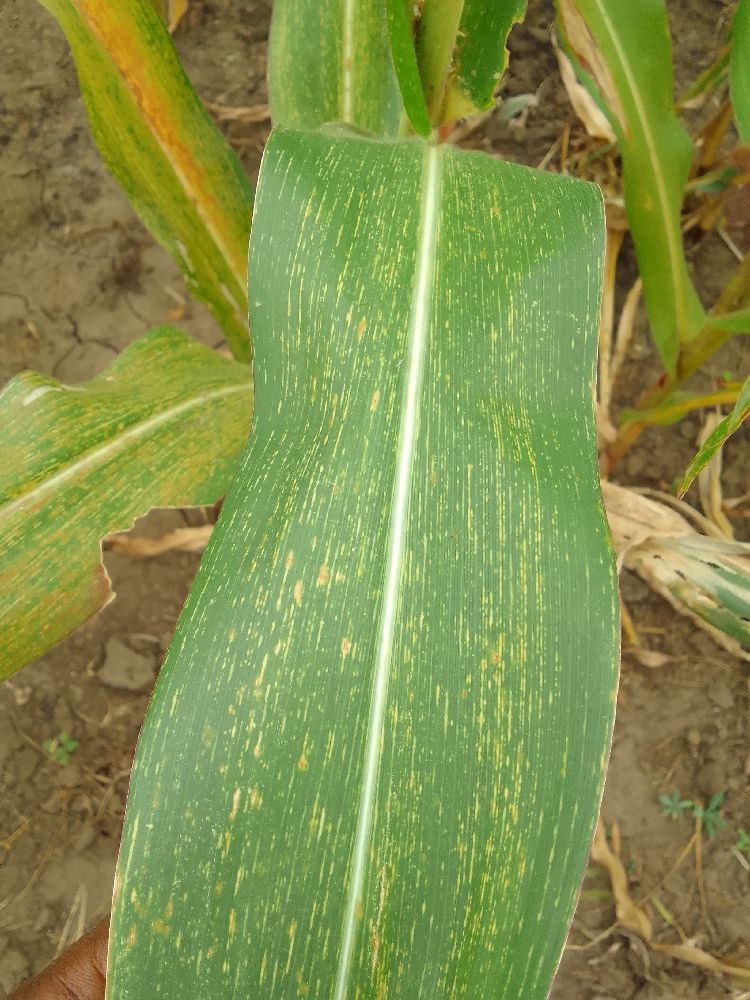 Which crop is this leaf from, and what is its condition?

maize, maize streak virus
